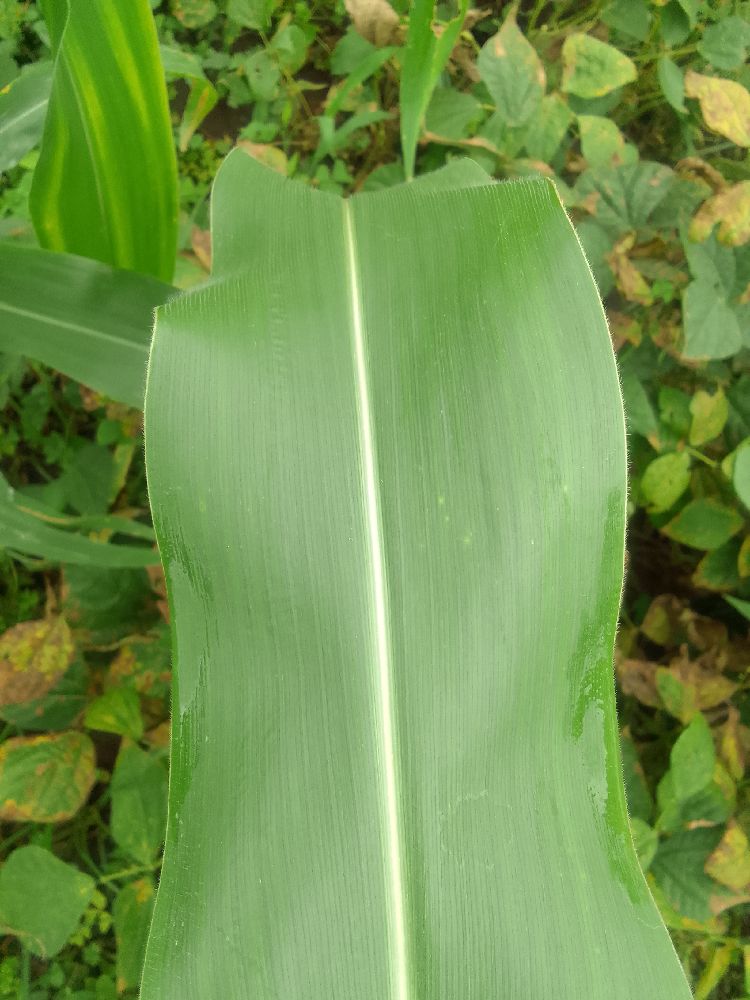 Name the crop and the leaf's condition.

maize, healthy
